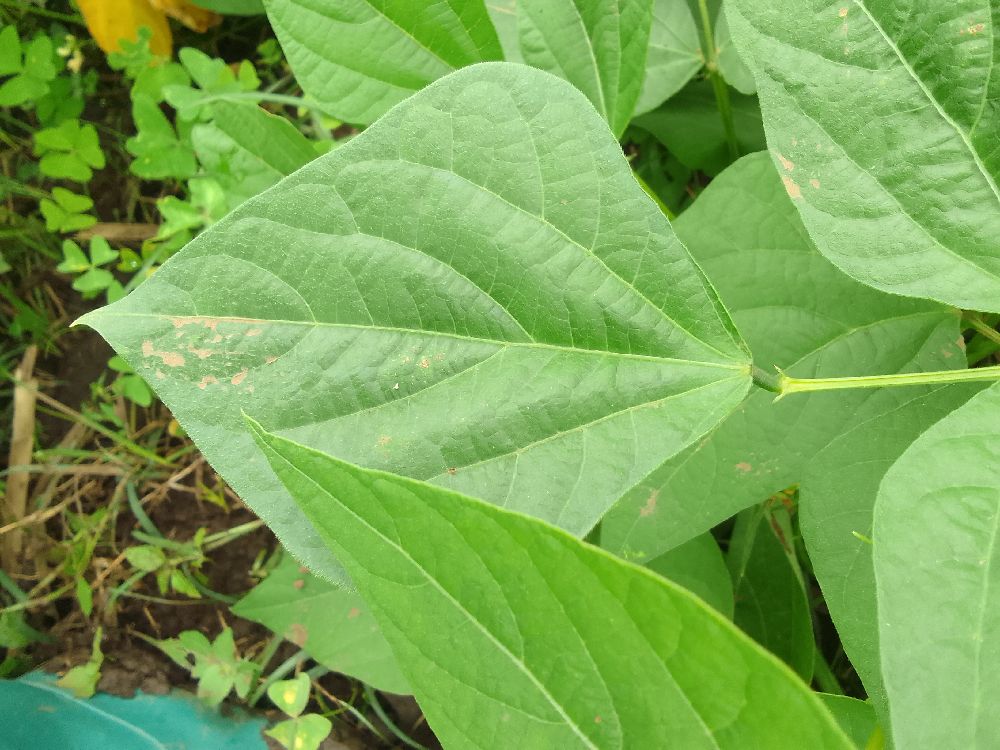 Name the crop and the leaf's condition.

common bean, healthy
